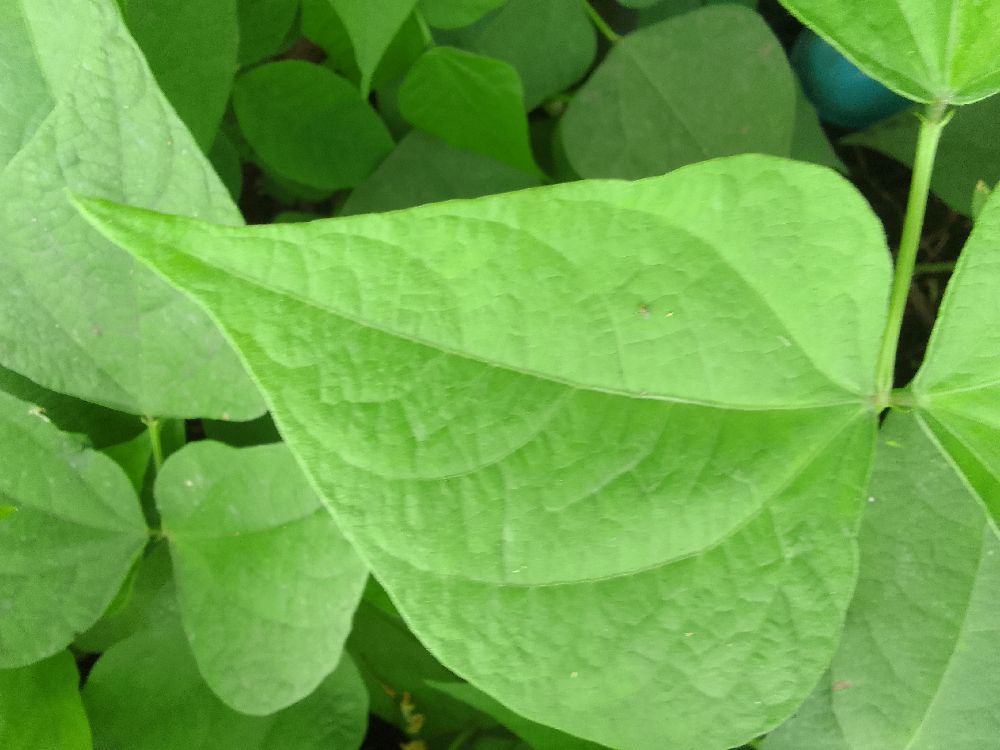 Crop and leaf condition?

common bean, healthy
